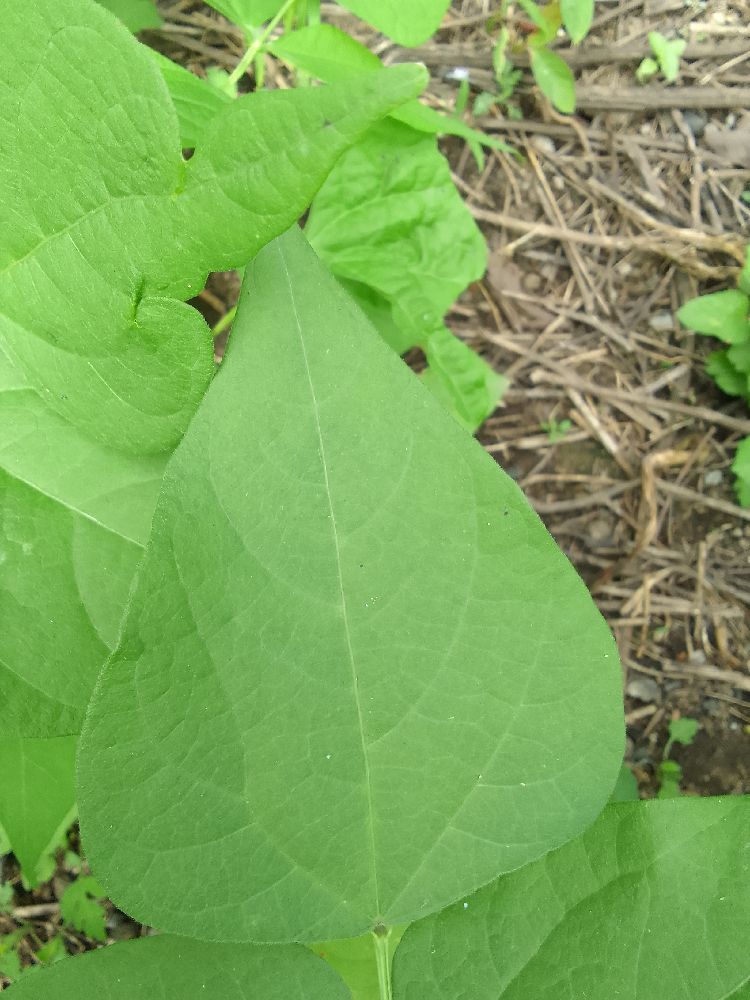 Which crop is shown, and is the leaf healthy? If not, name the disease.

common bean, healthy
